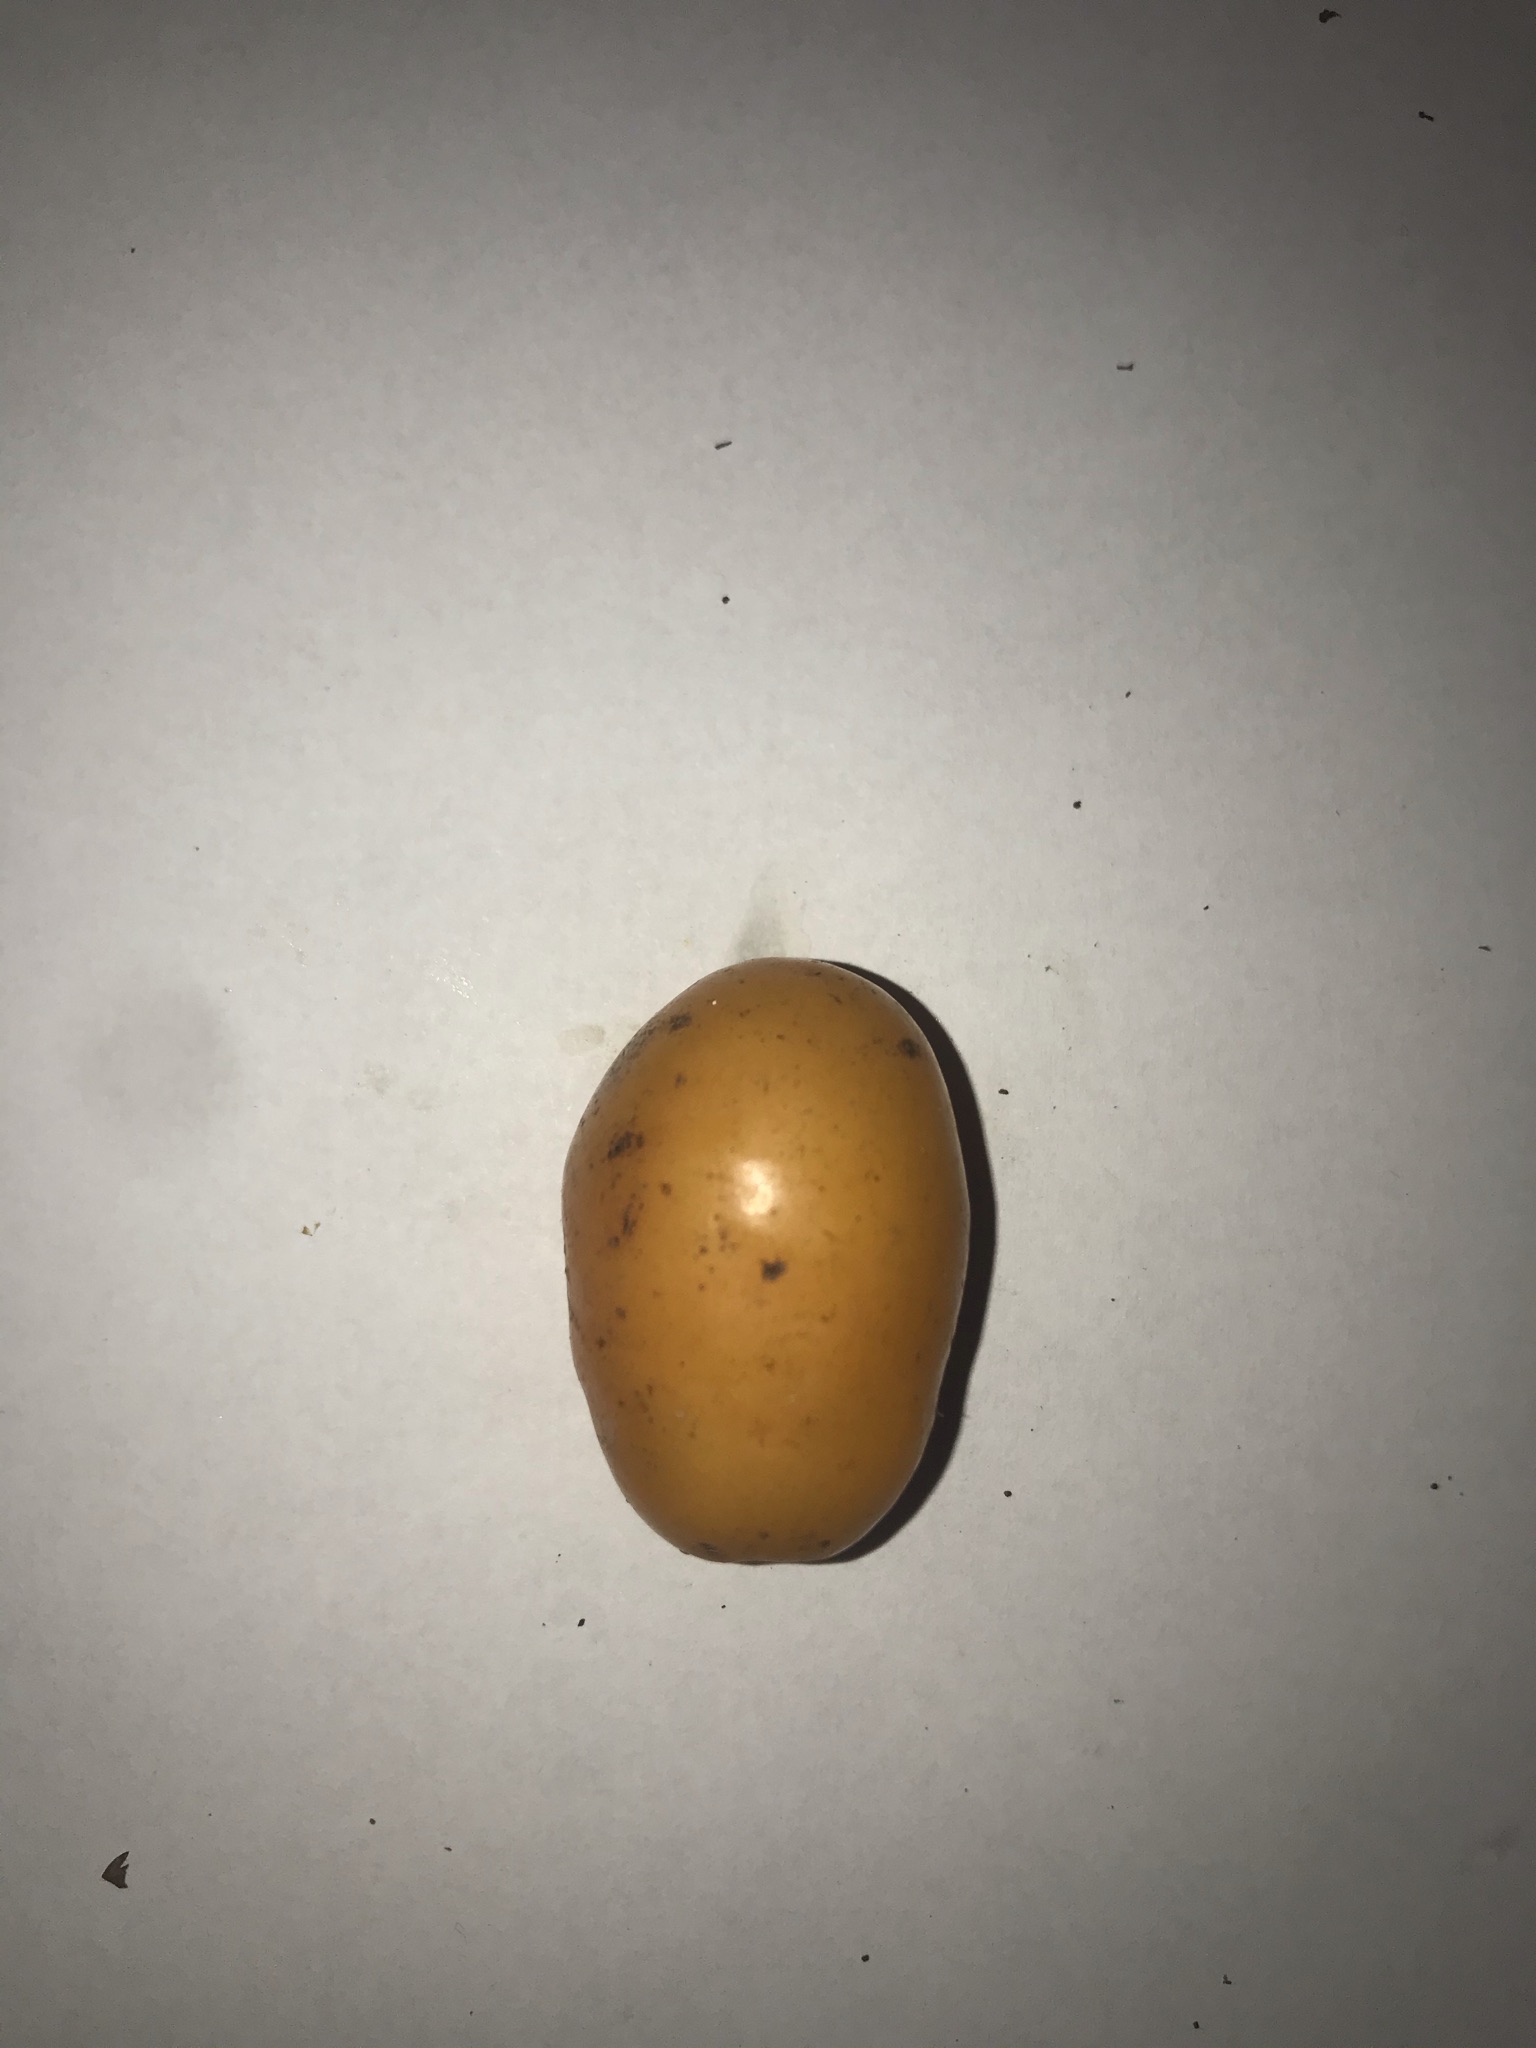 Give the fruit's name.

siriguela
